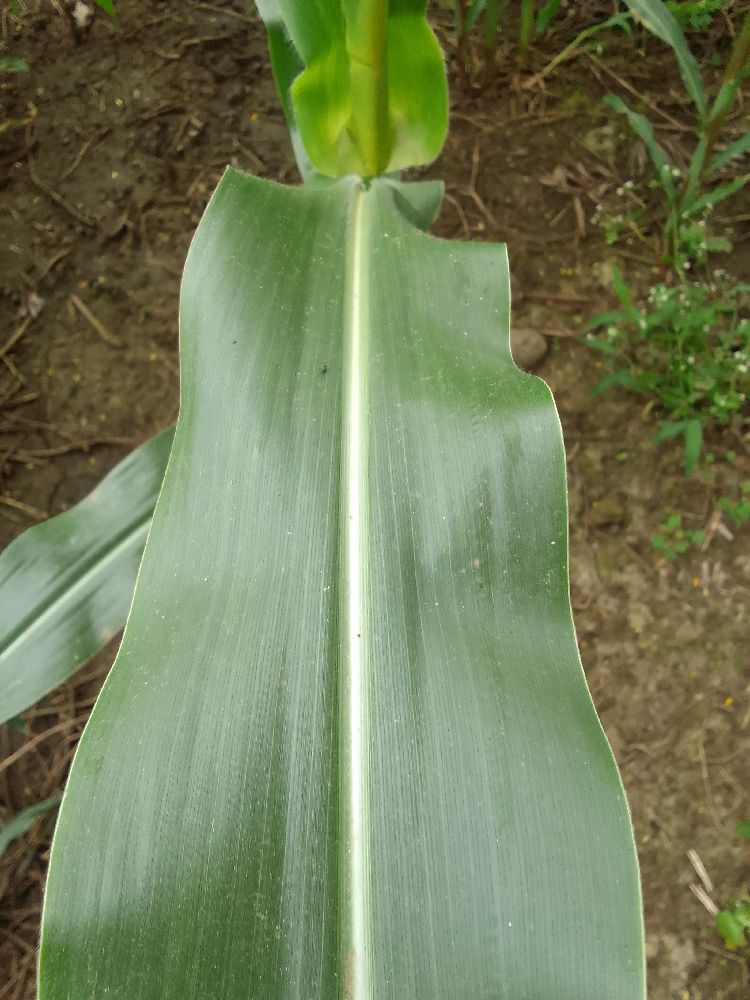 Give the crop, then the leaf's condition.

maize, healthy
